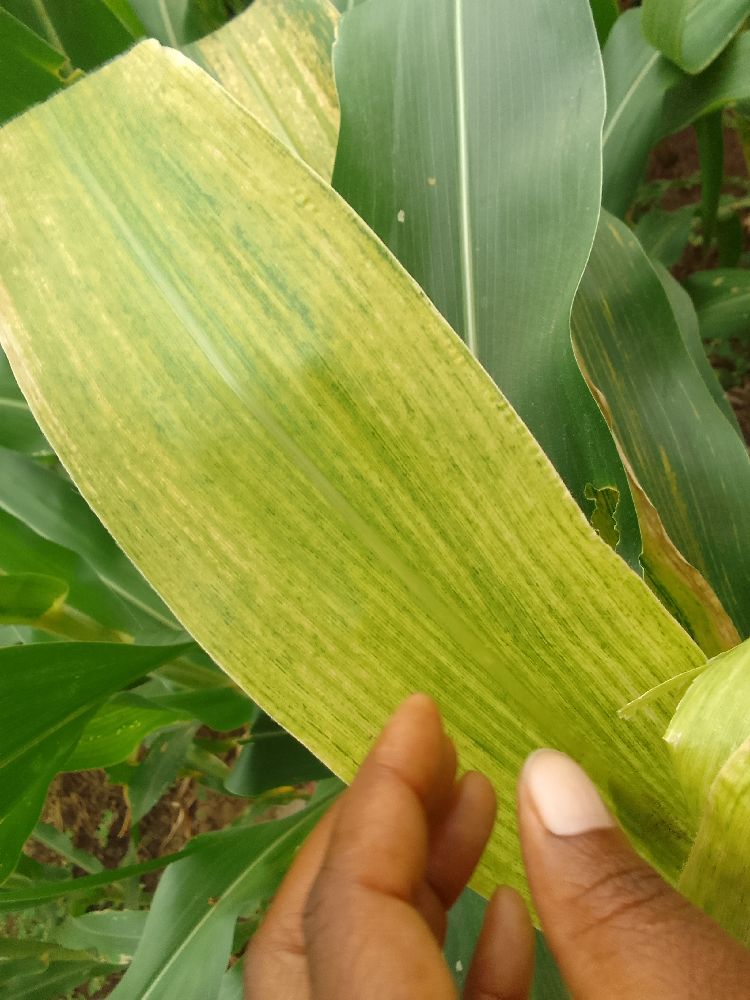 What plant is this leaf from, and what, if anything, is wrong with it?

maize, maize lethal necrosis
